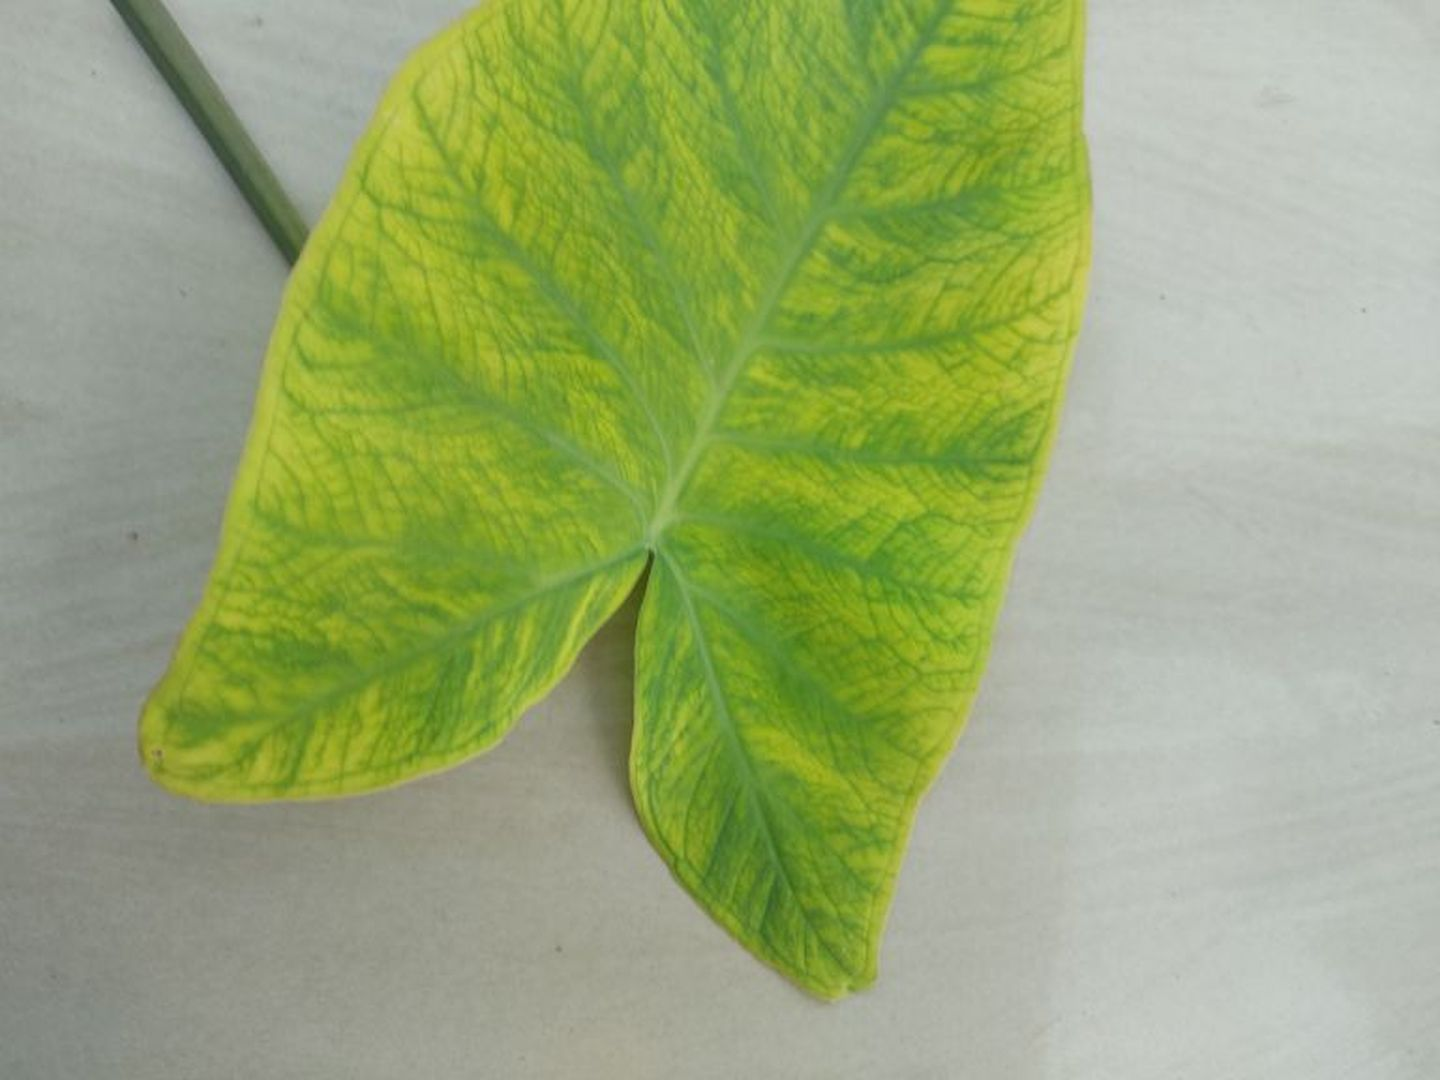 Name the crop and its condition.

taro, mosaic
